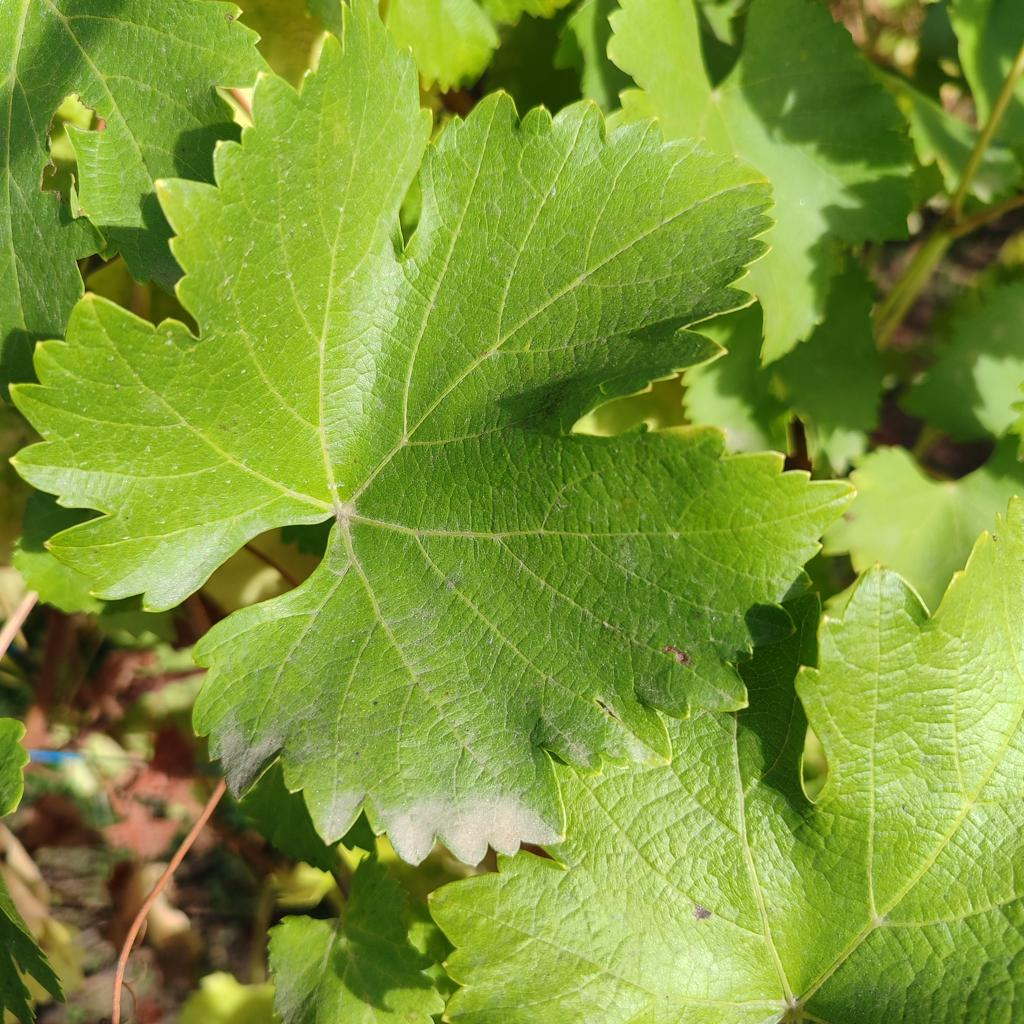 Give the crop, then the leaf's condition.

grapevine, powdery mildew
